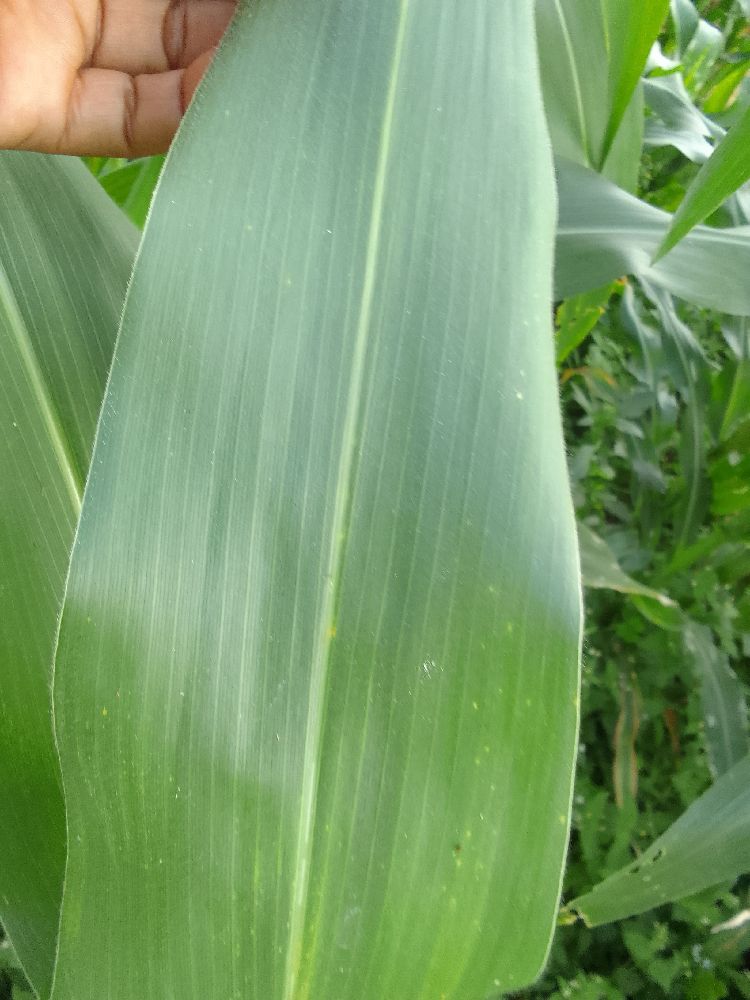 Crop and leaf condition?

maize, healthy
